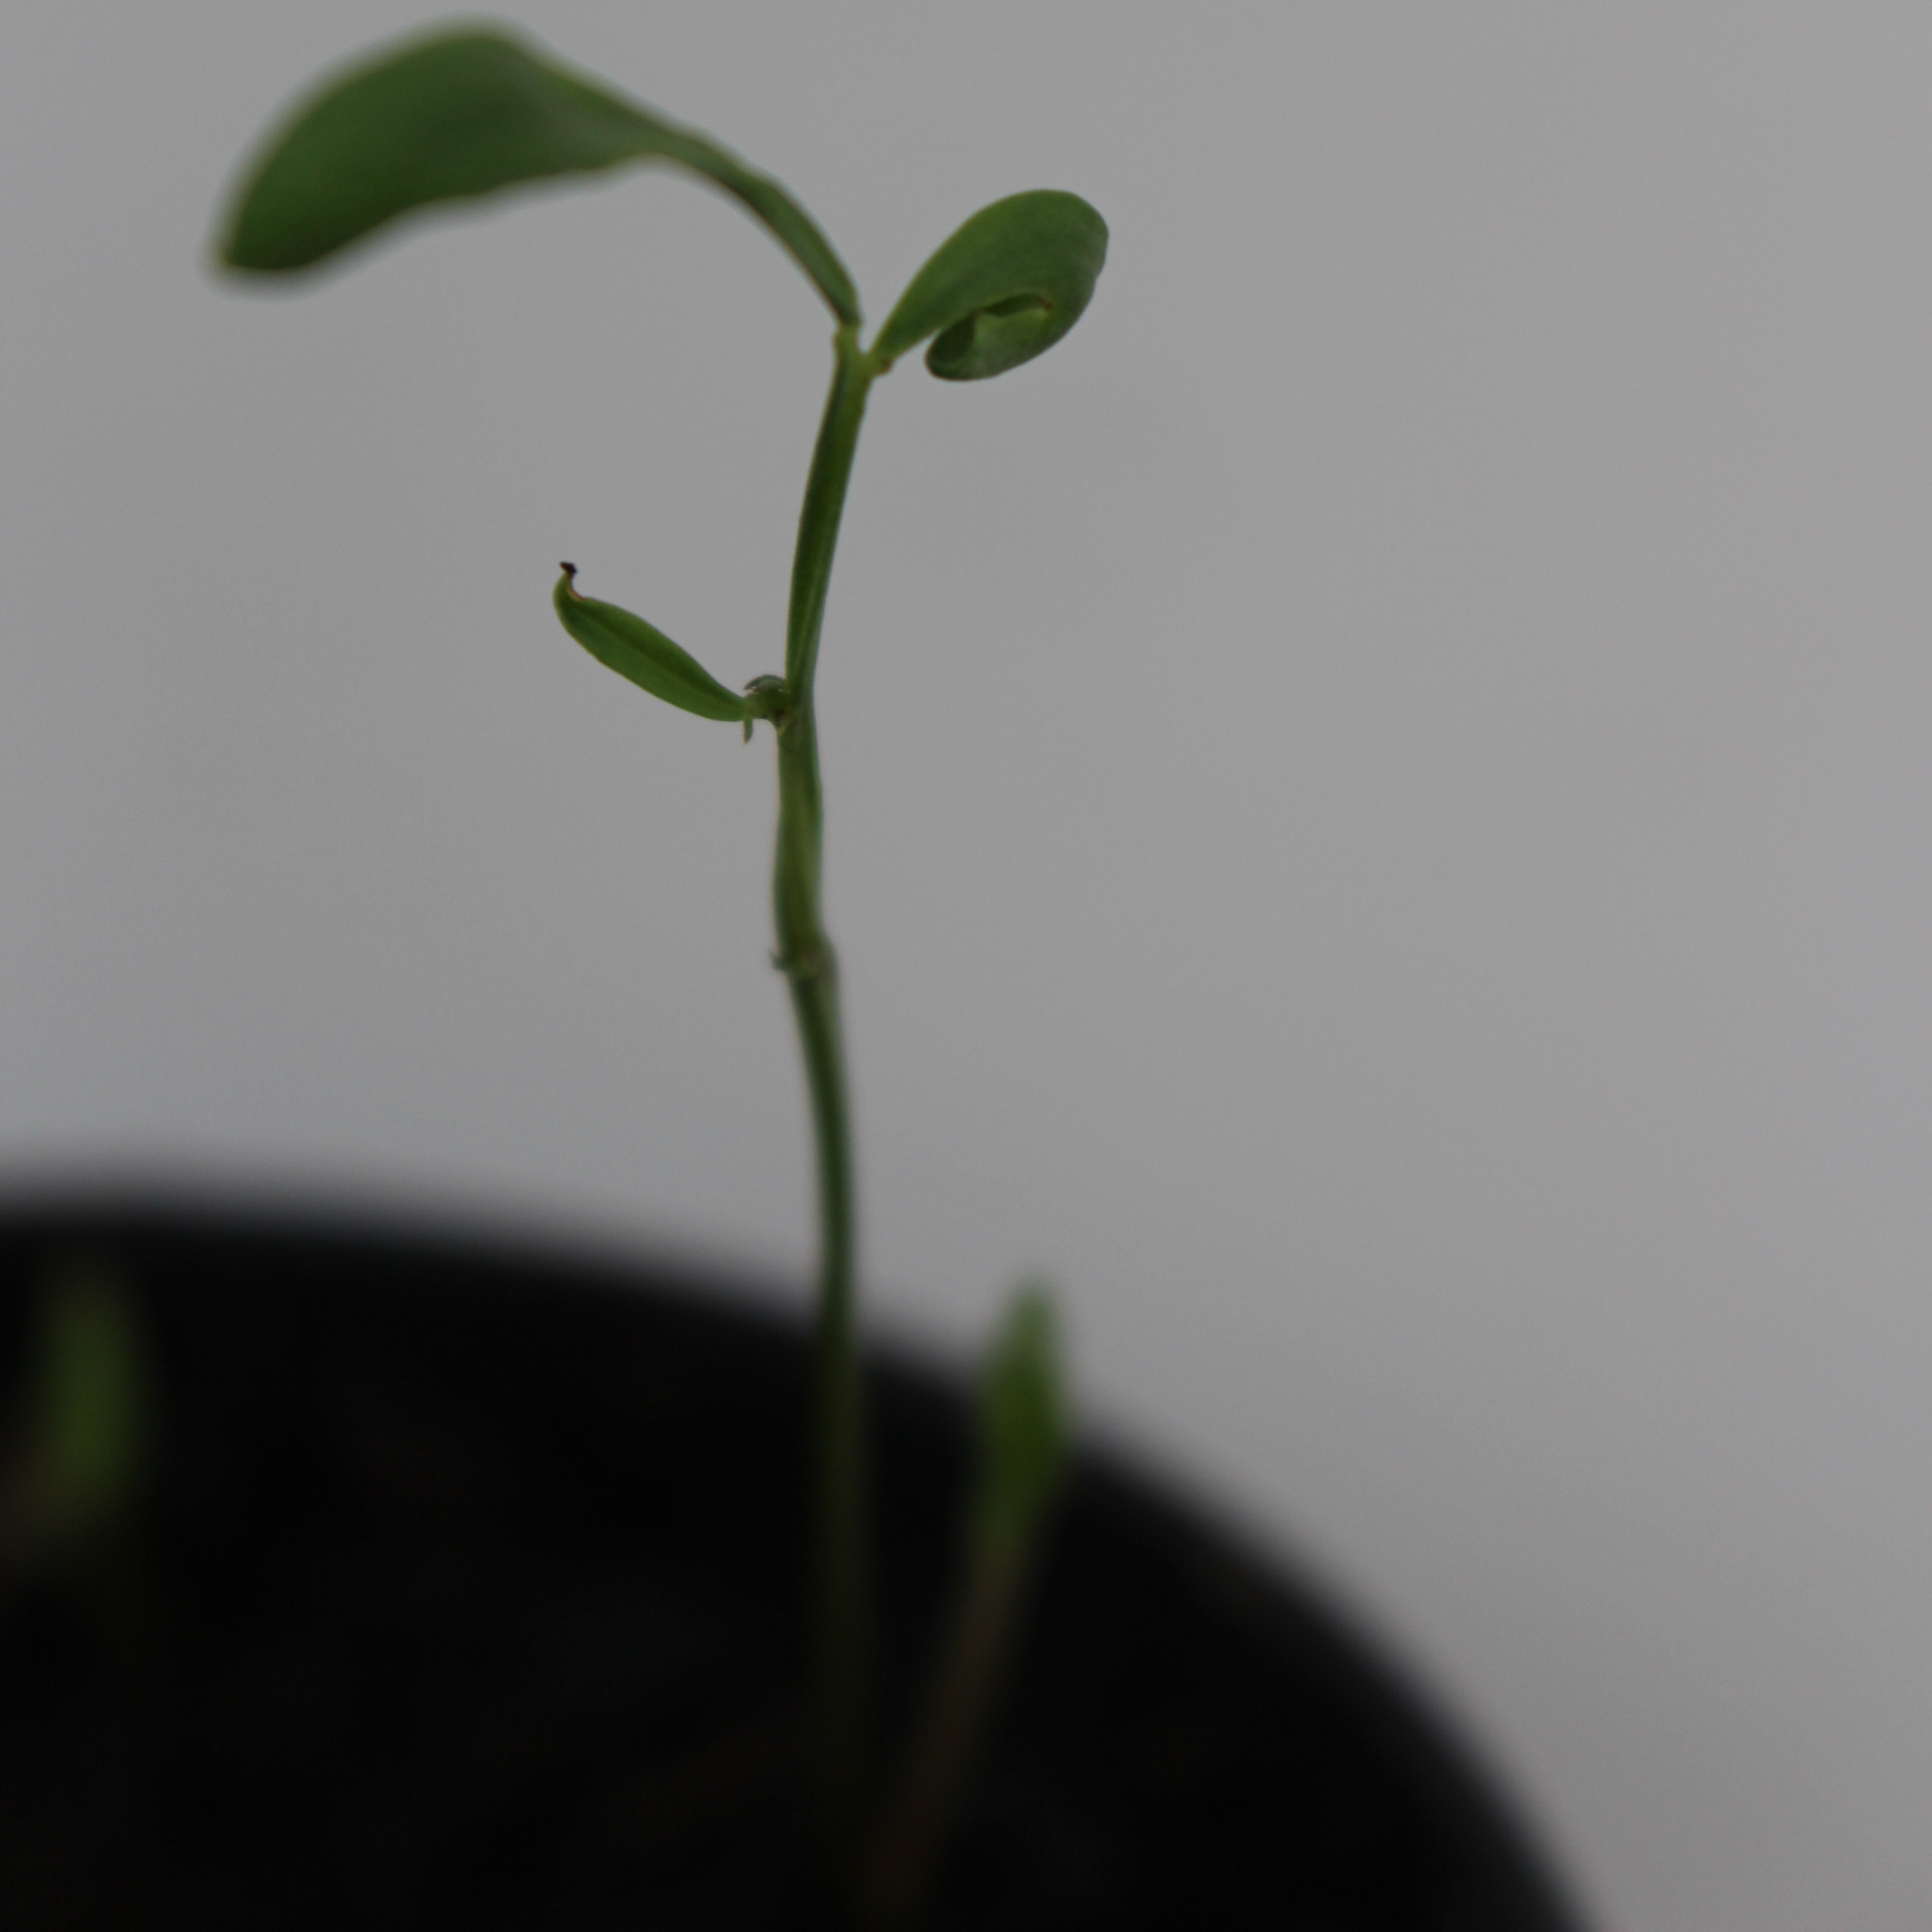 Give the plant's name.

Vicia sativa
